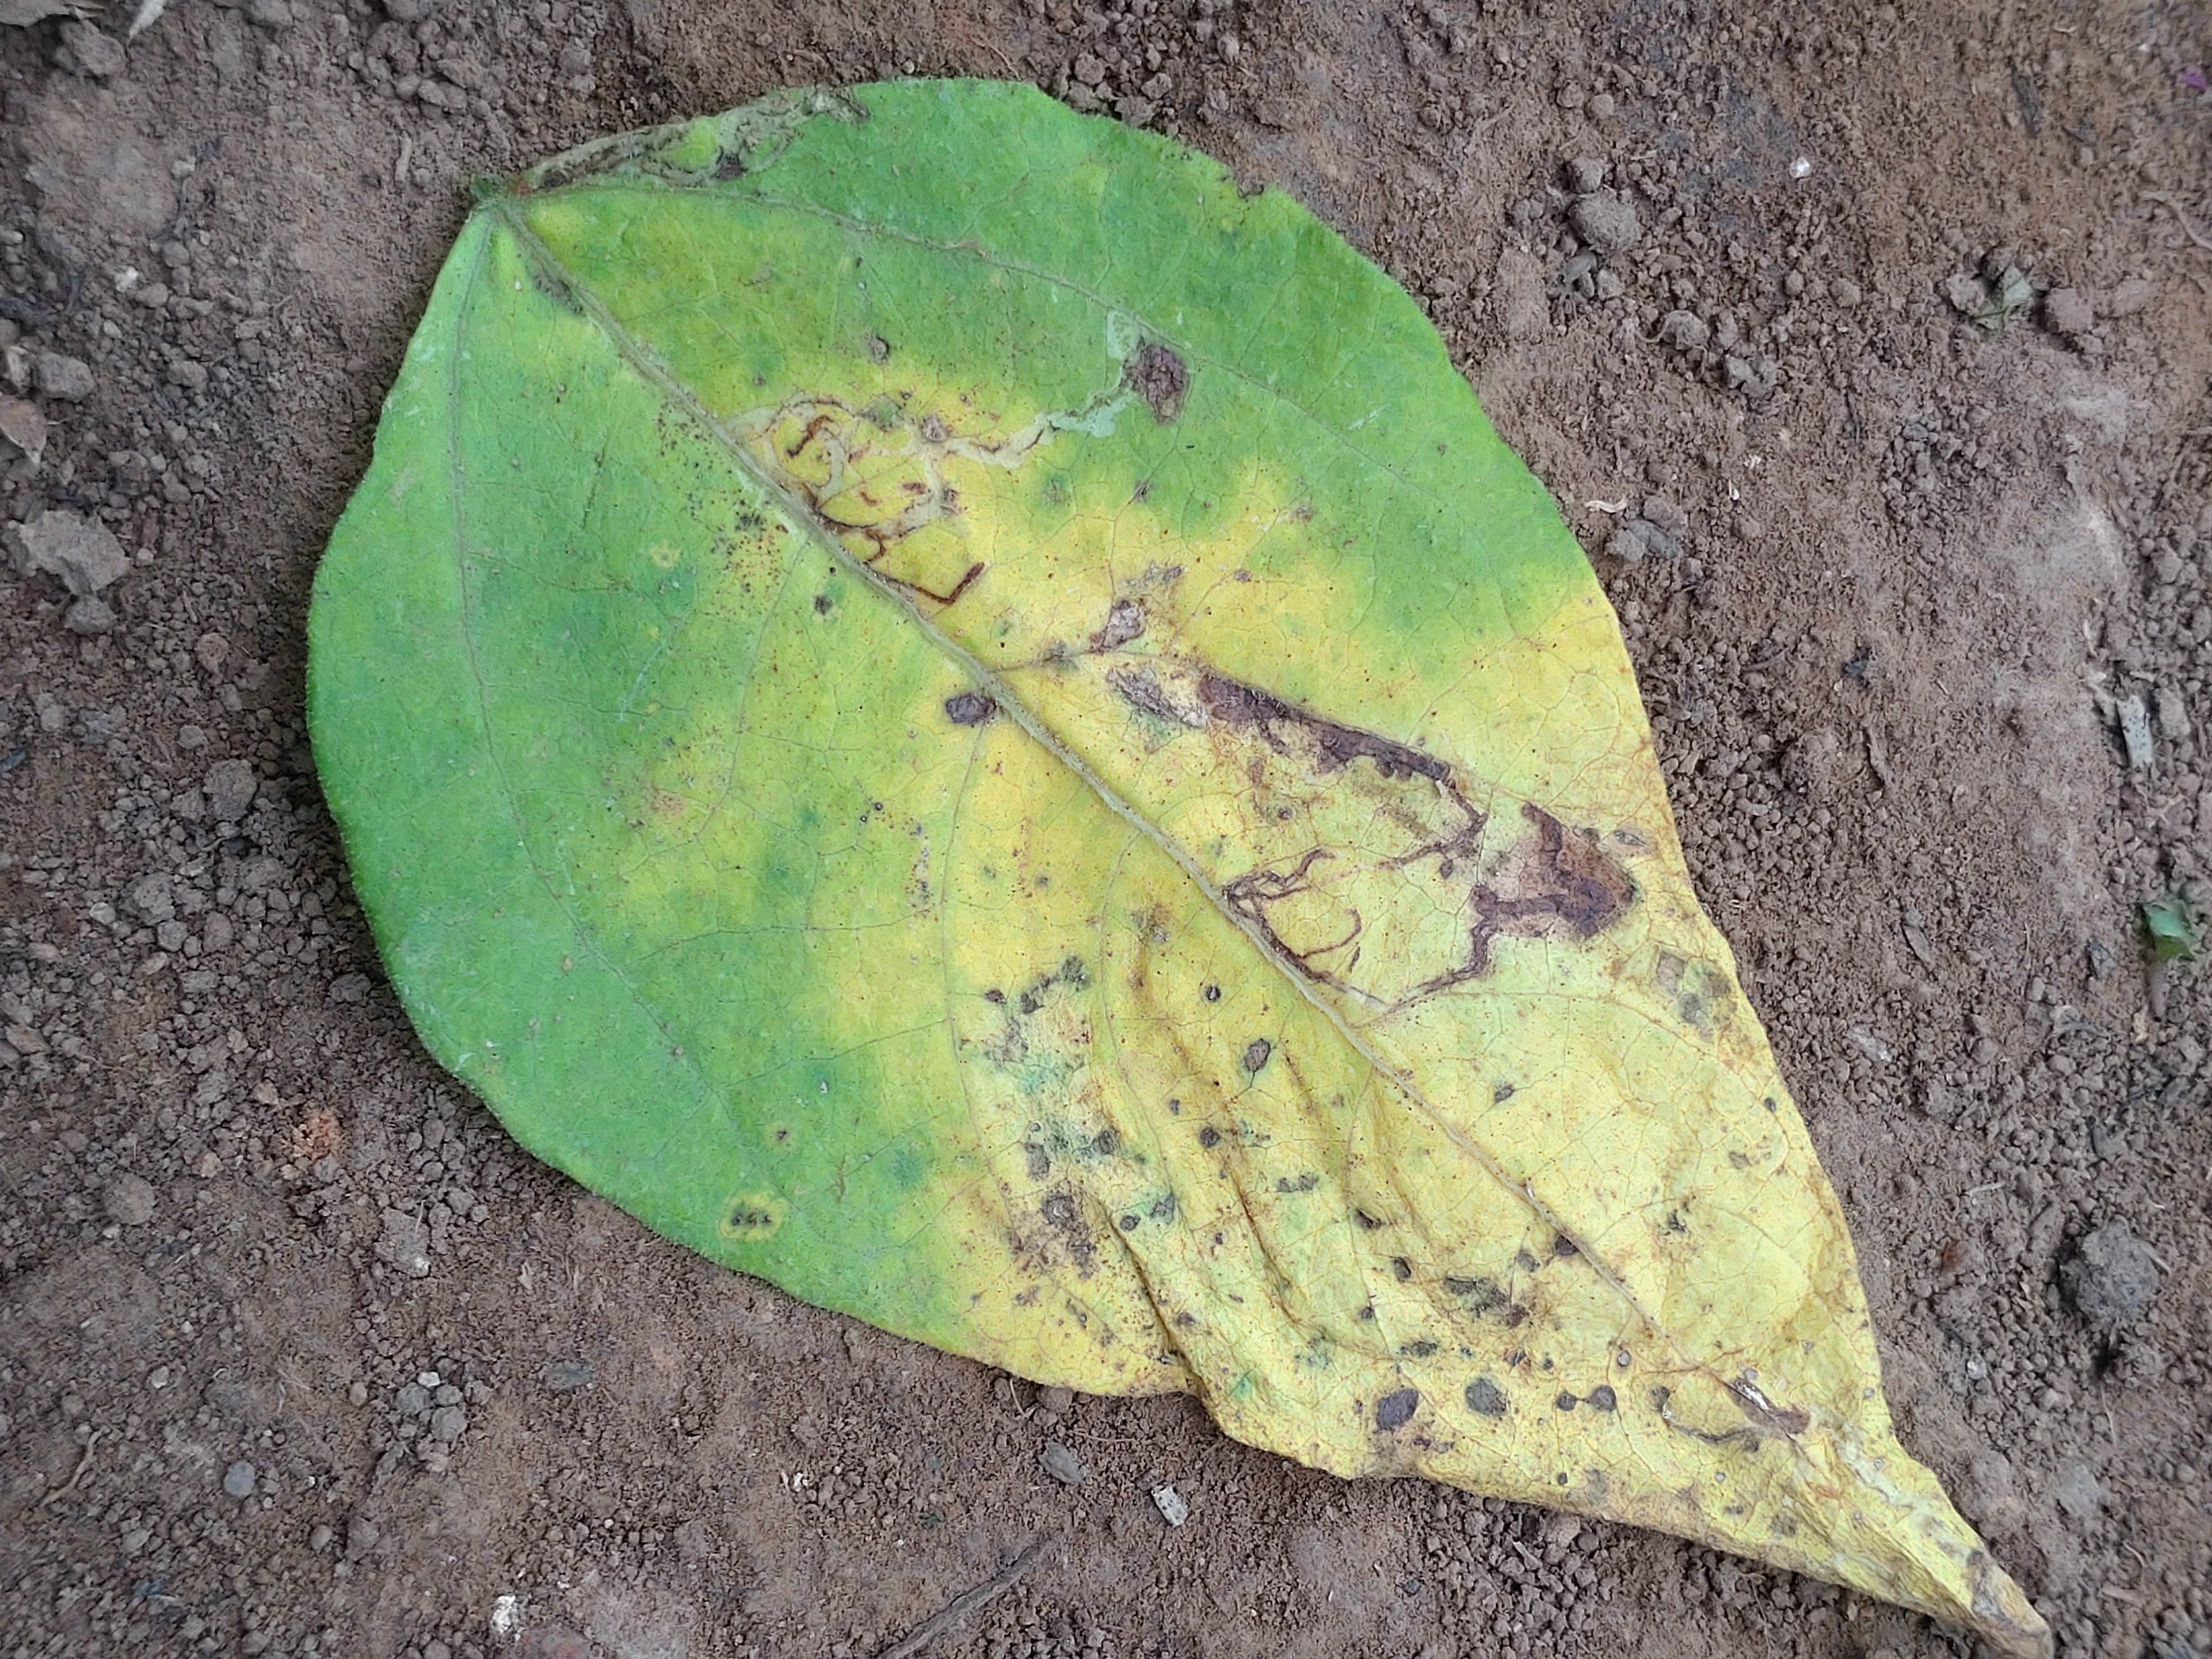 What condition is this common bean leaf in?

anthracnose
